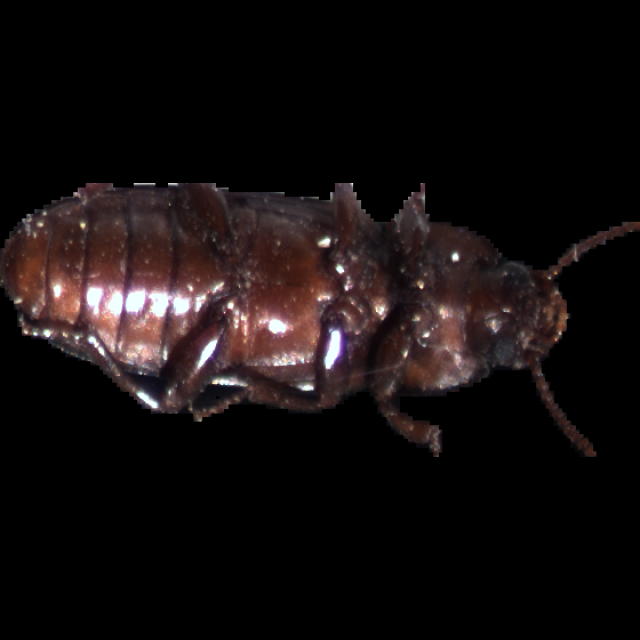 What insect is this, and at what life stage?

mealworm beetle
